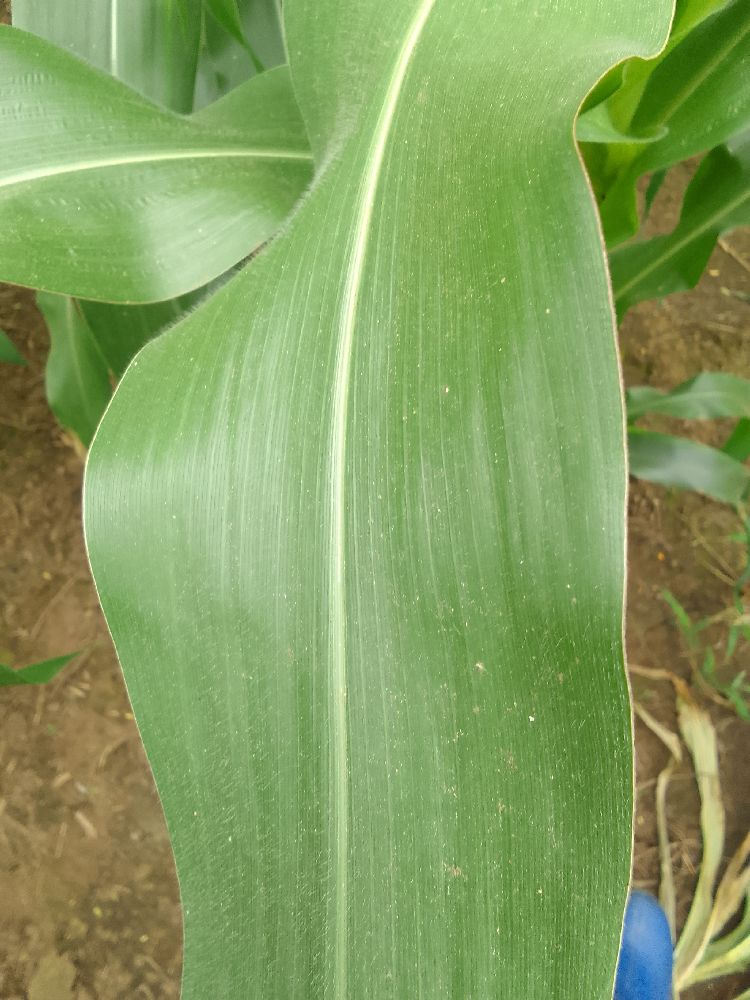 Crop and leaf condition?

maize, healthy
